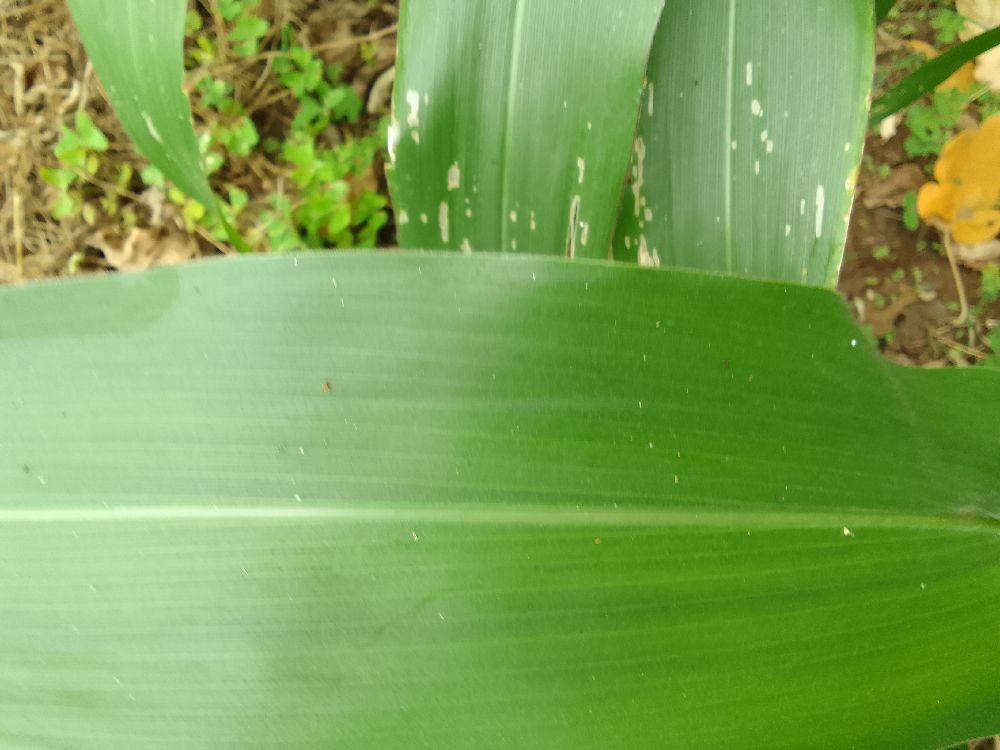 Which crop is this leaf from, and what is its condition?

maize, healthy
